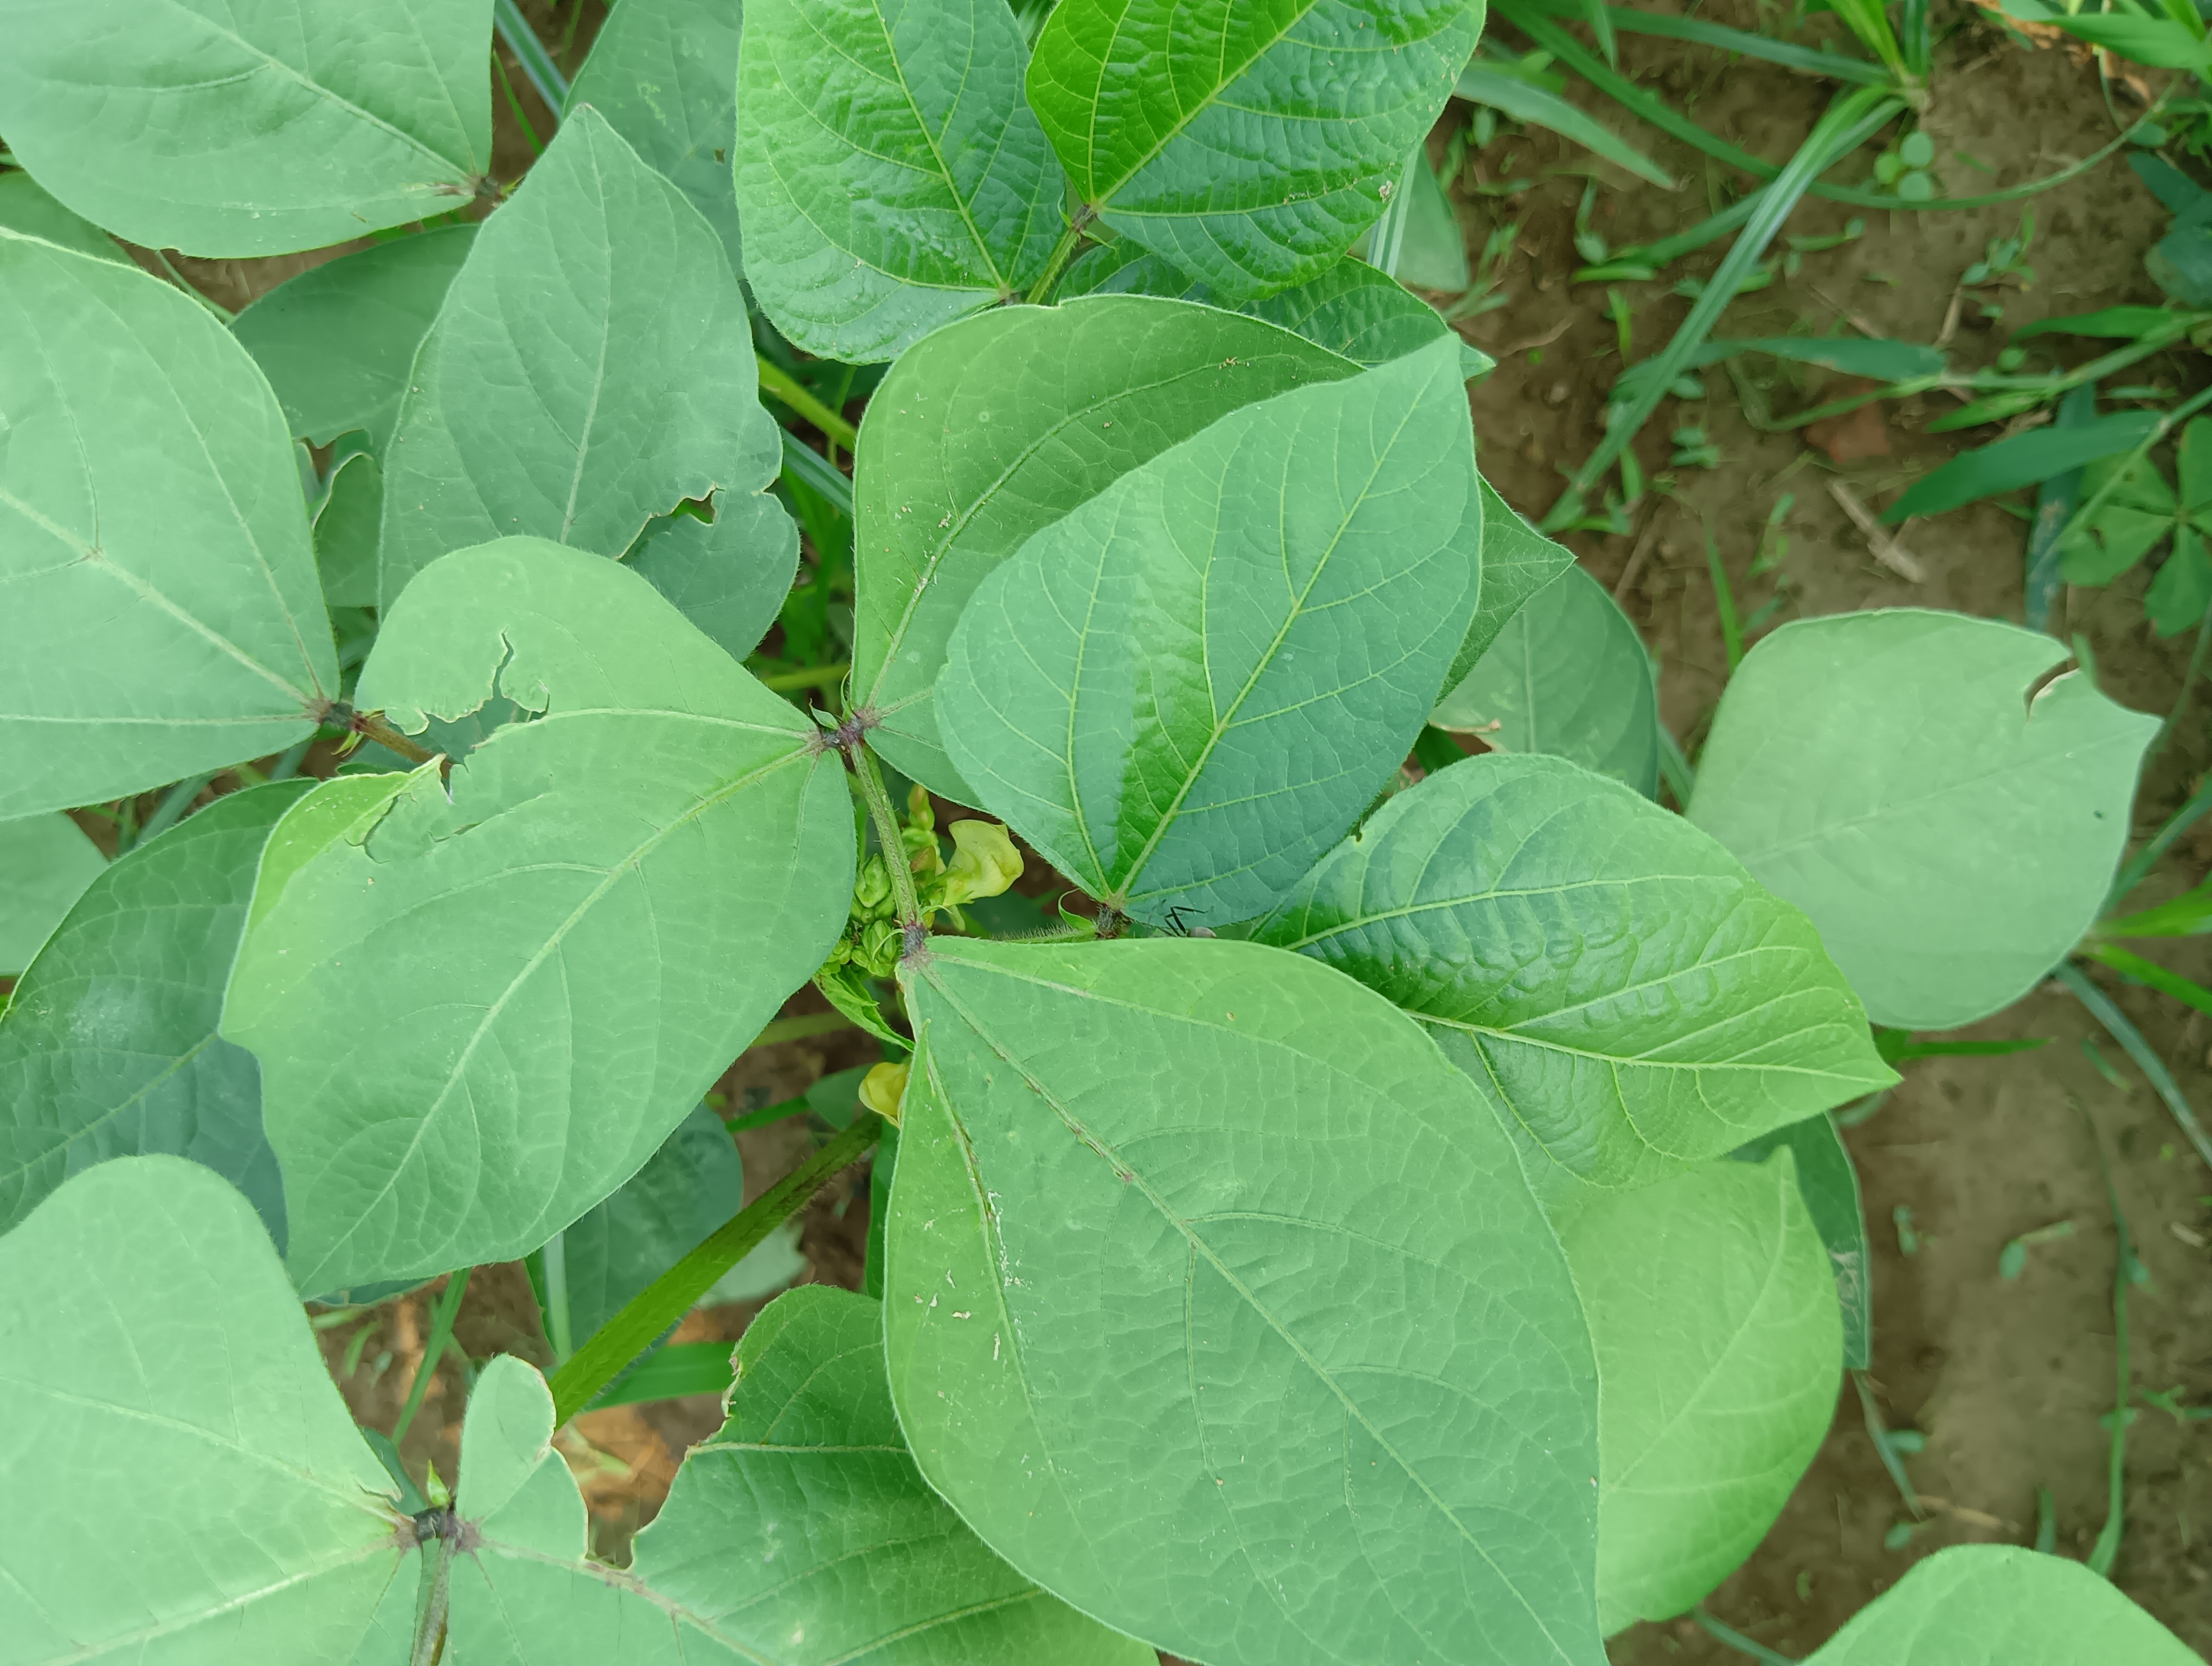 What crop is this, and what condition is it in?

mungbean, healthy
